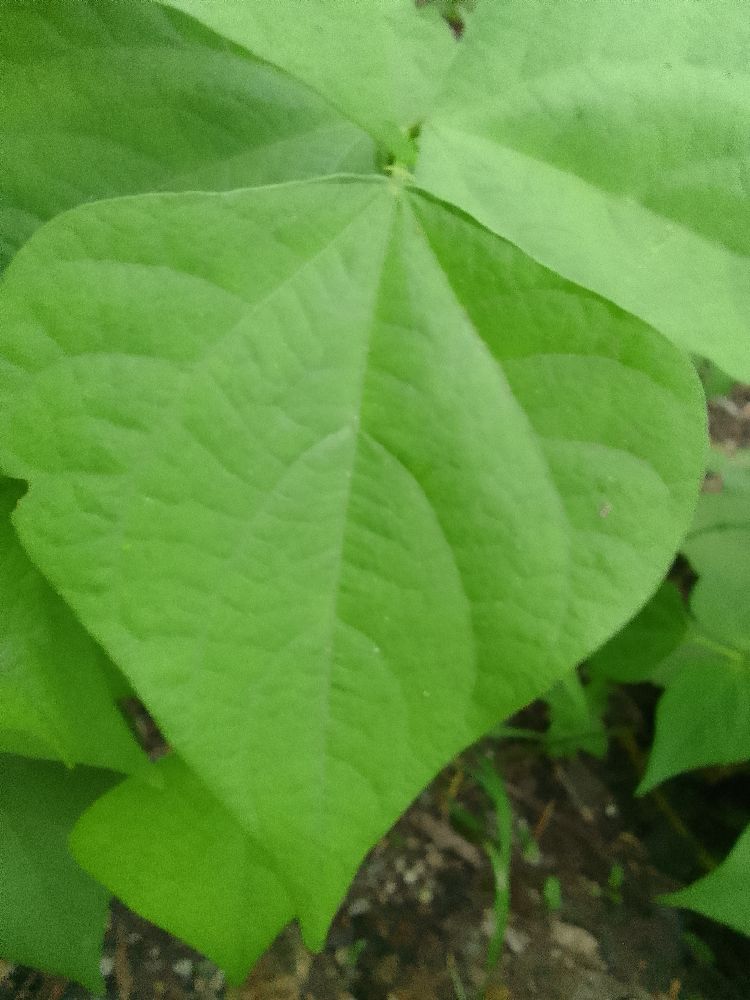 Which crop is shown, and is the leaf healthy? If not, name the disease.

common bean, healthy
